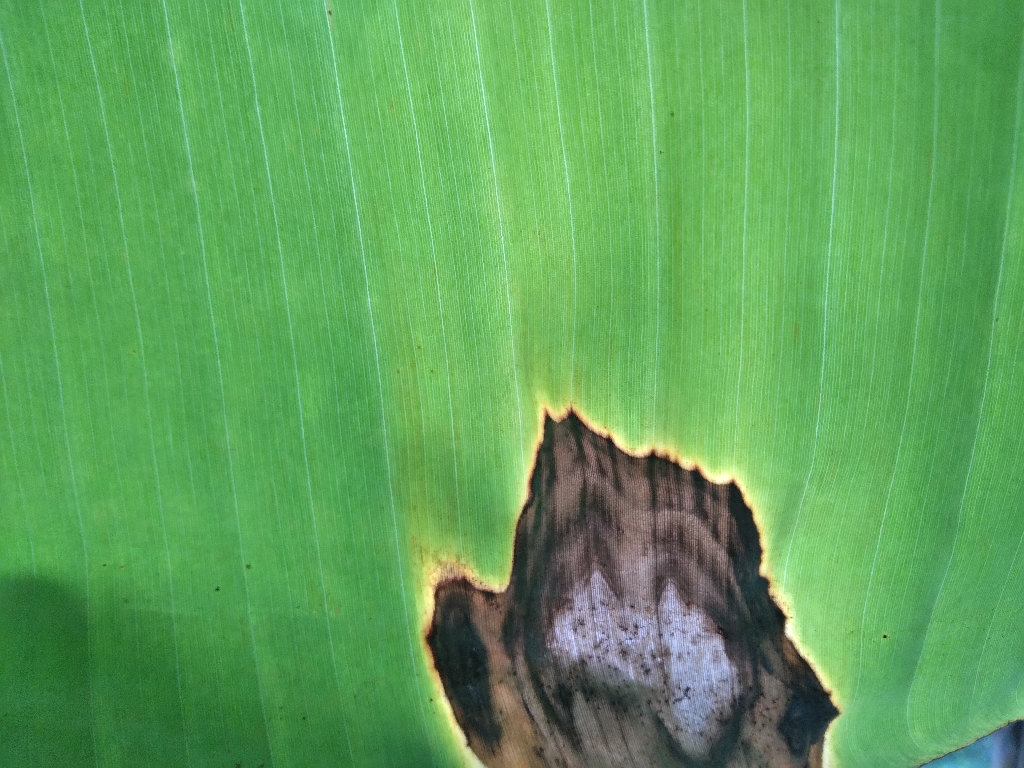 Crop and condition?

banana, black sigatoka
